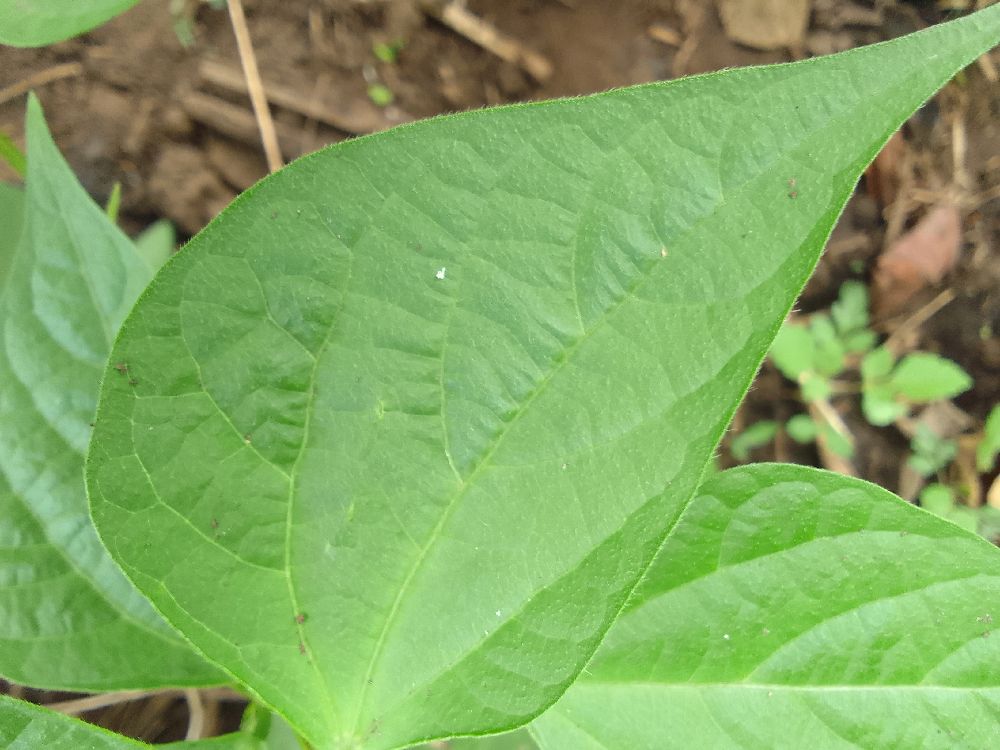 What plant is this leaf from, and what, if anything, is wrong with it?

common bean, healthy
